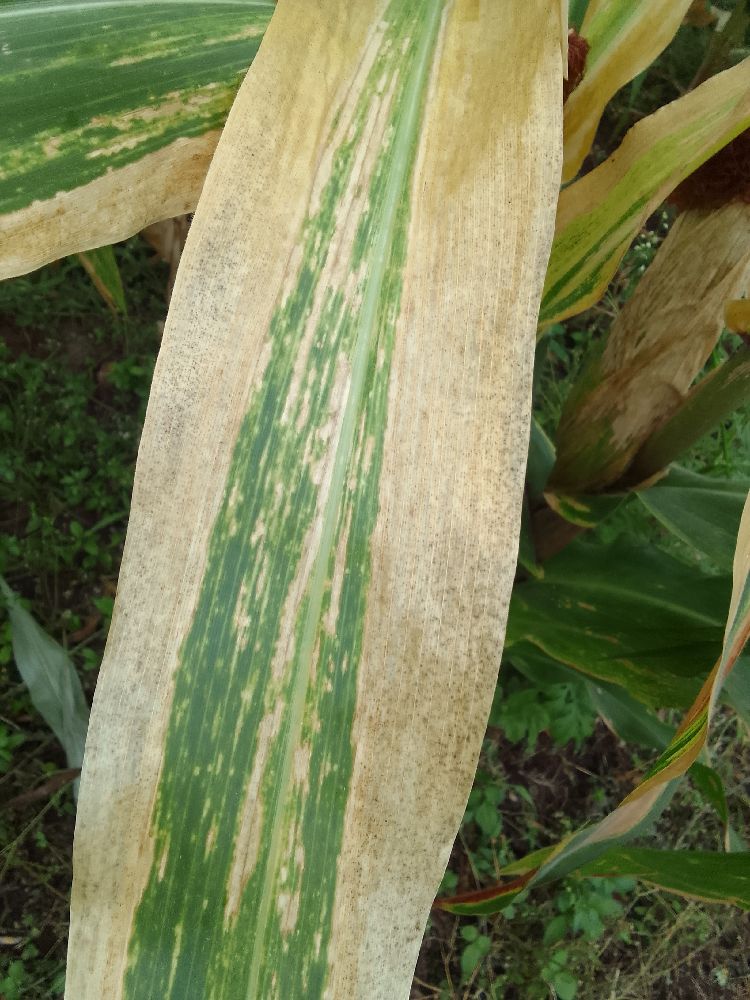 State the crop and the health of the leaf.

maize, maize lethal necrosis
